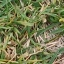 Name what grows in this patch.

grass
